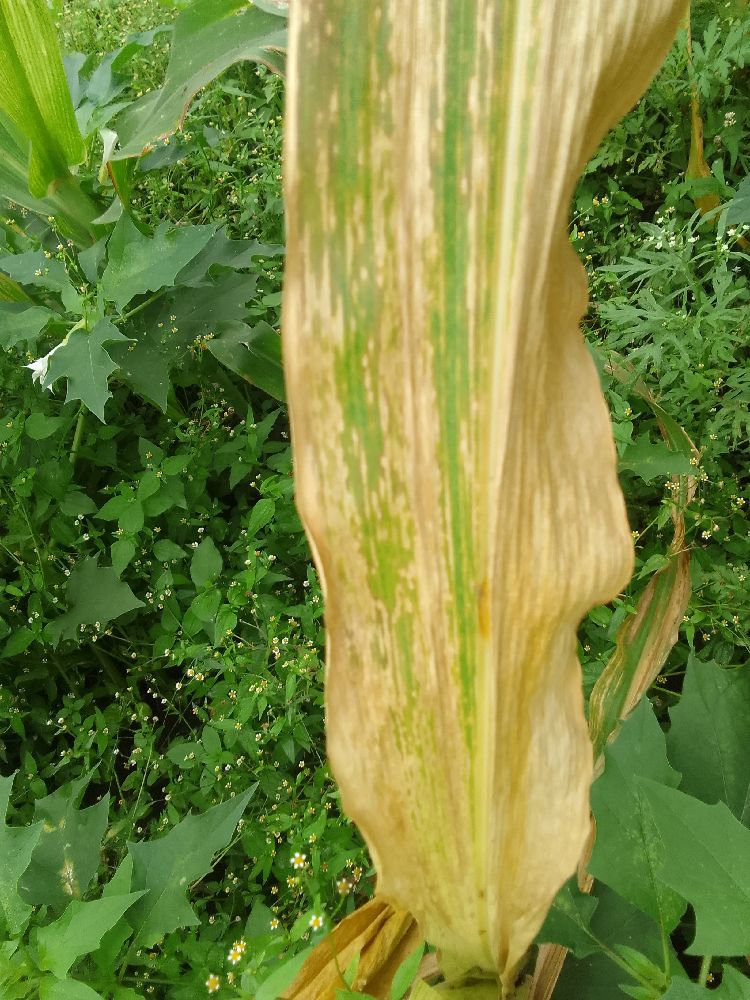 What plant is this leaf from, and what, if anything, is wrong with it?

maize, maize lethal necrosis
